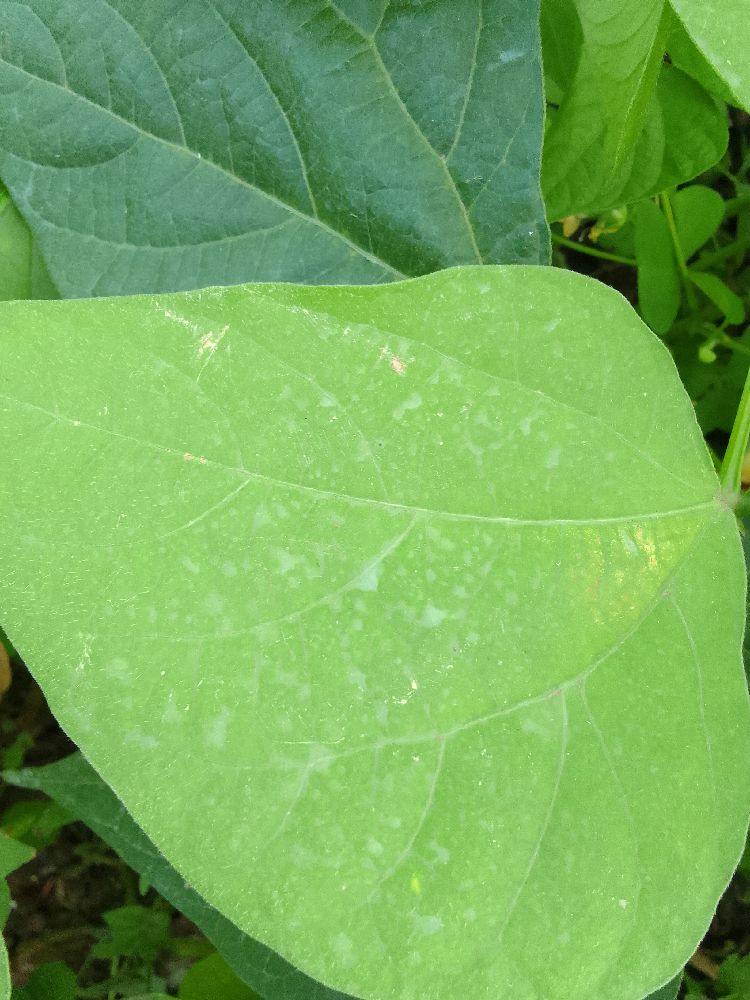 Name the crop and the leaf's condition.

common bean, healthy
